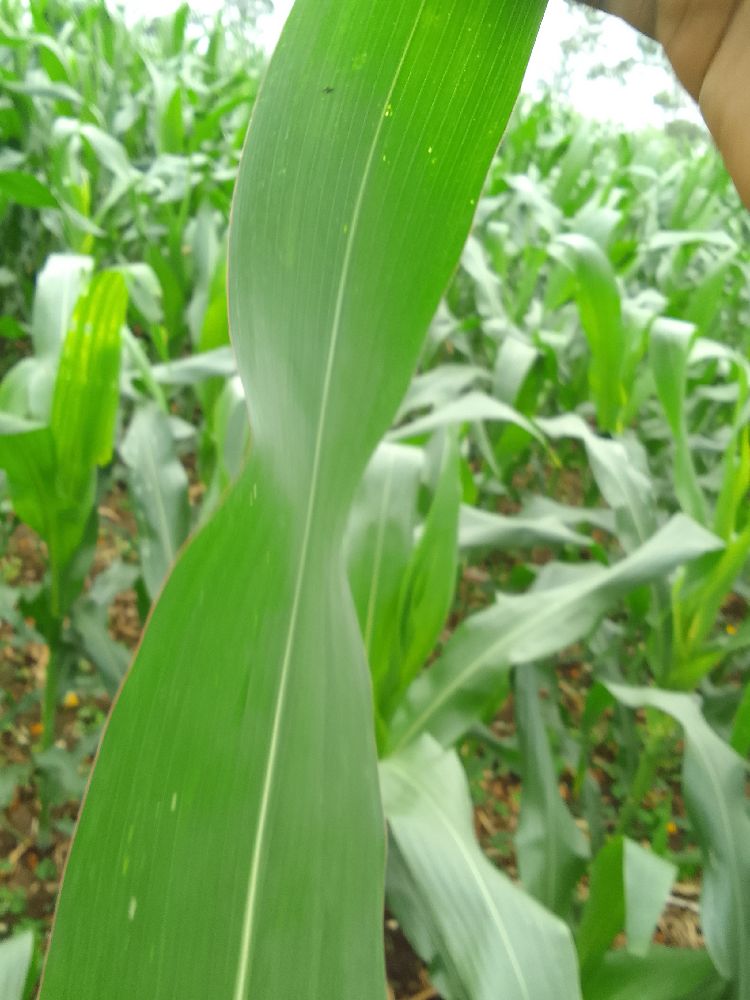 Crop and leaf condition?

maize, healthy
